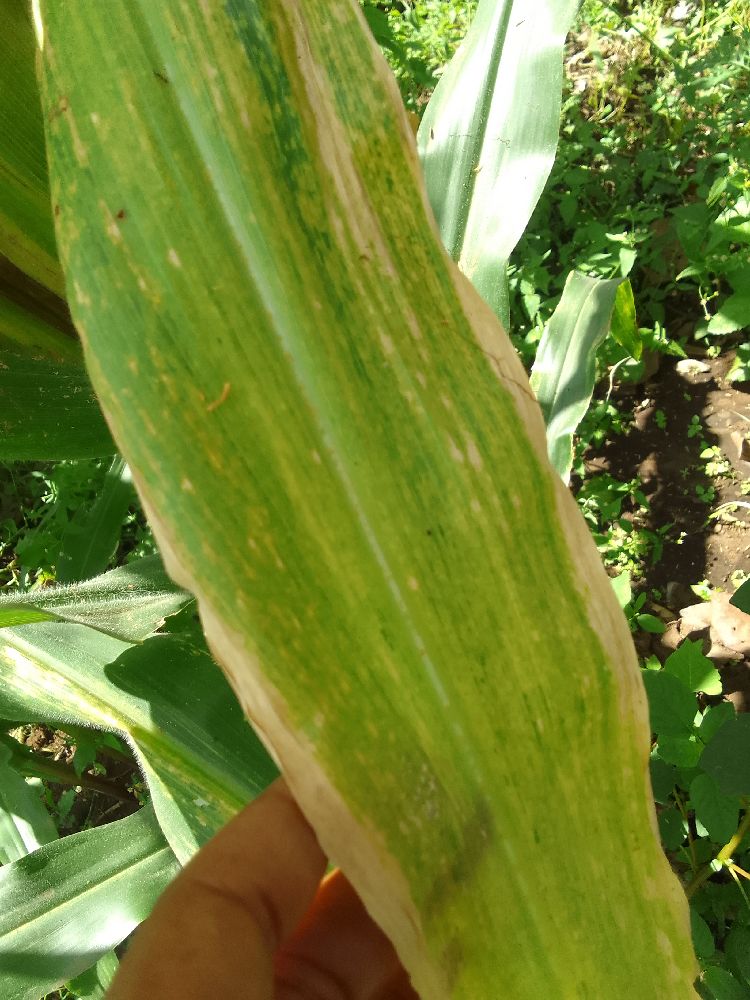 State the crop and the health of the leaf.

maize, maize lethal necrosis
